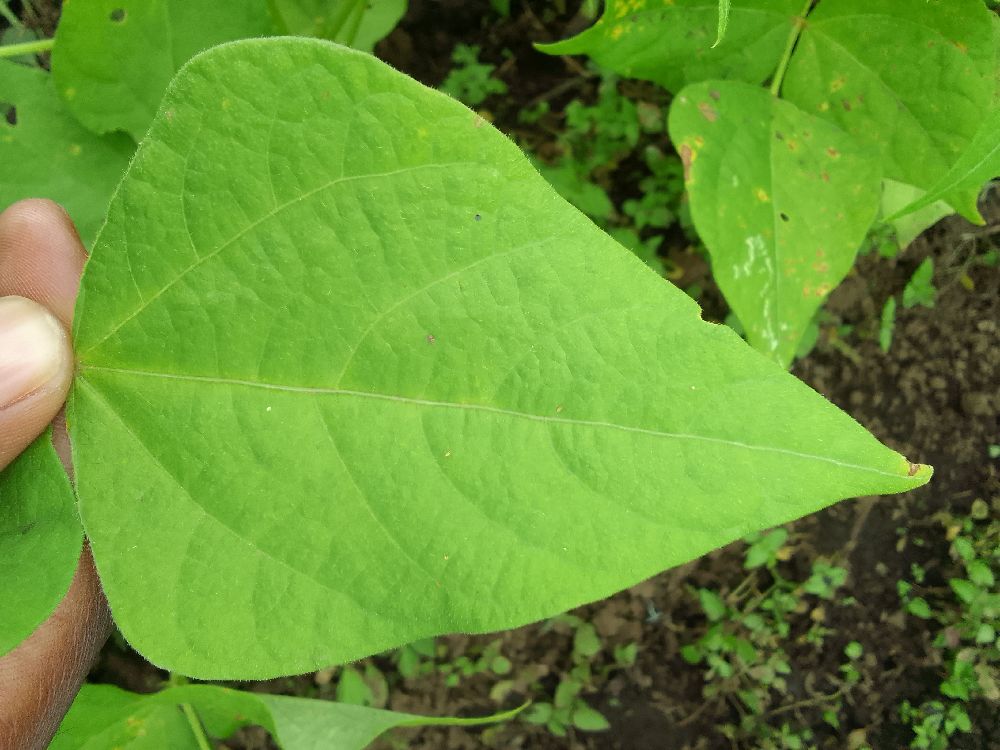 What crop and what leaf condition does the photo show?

common bean, healthy
